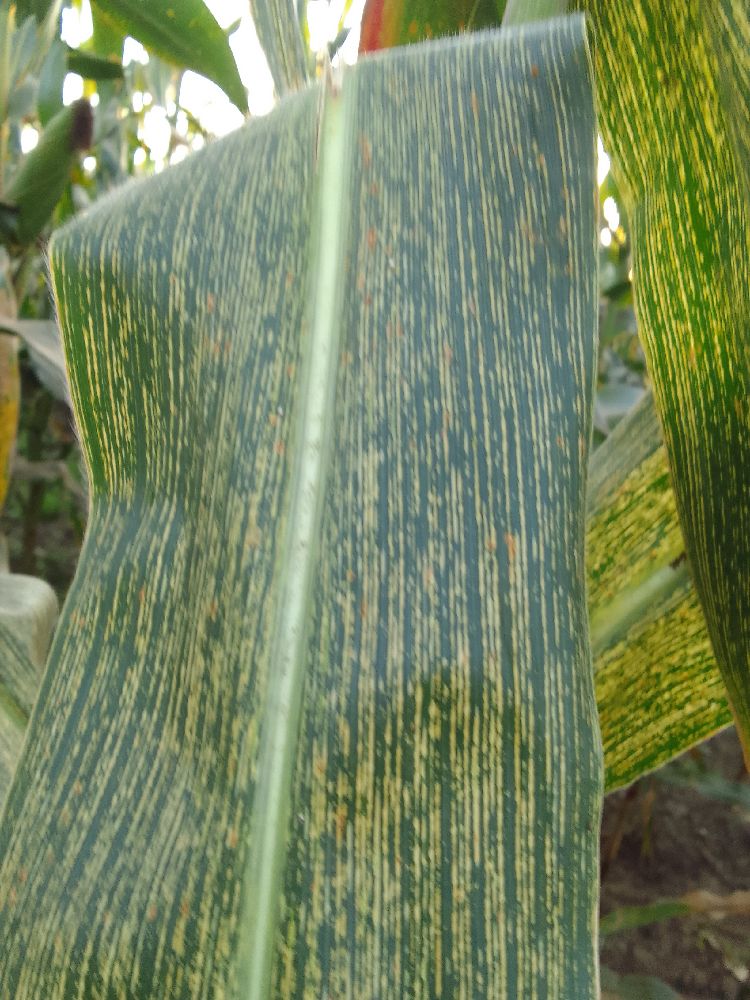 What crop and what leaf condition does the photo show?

maize, maize streak virus
